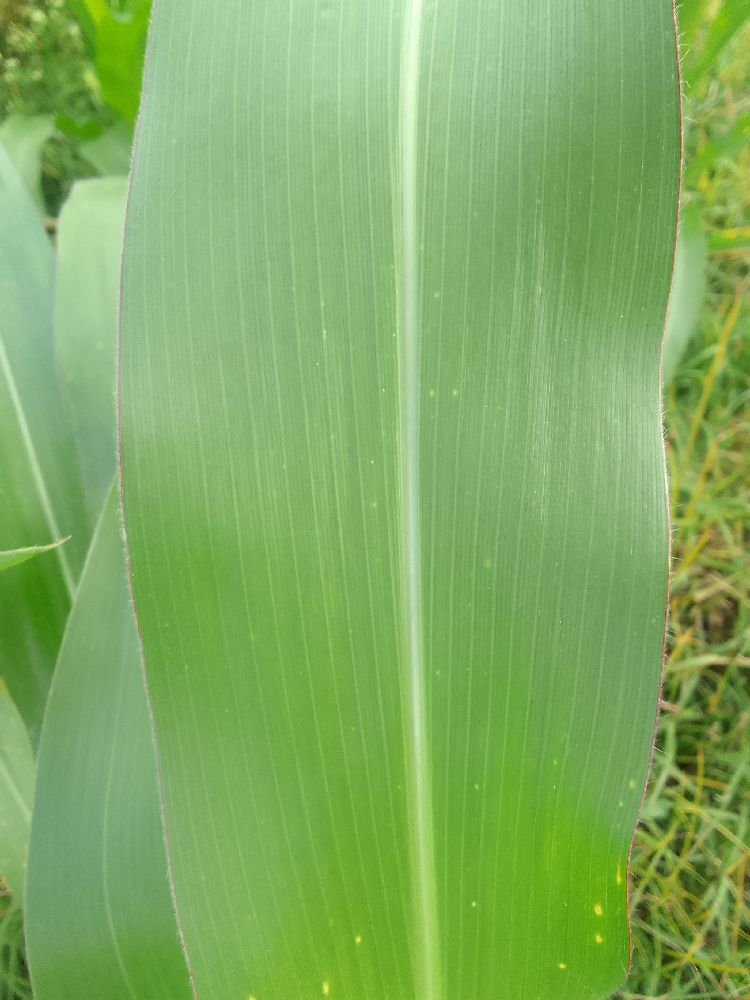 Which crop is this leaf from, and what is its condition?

maize, healthy
